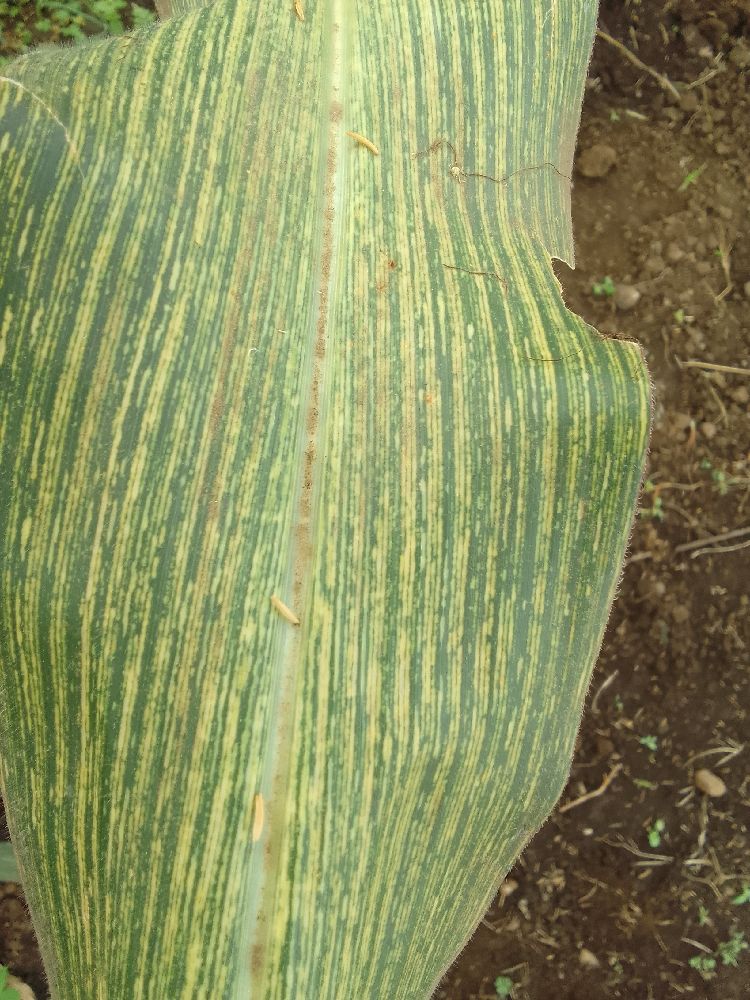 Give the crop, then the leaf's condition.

maize, maize streak virus
